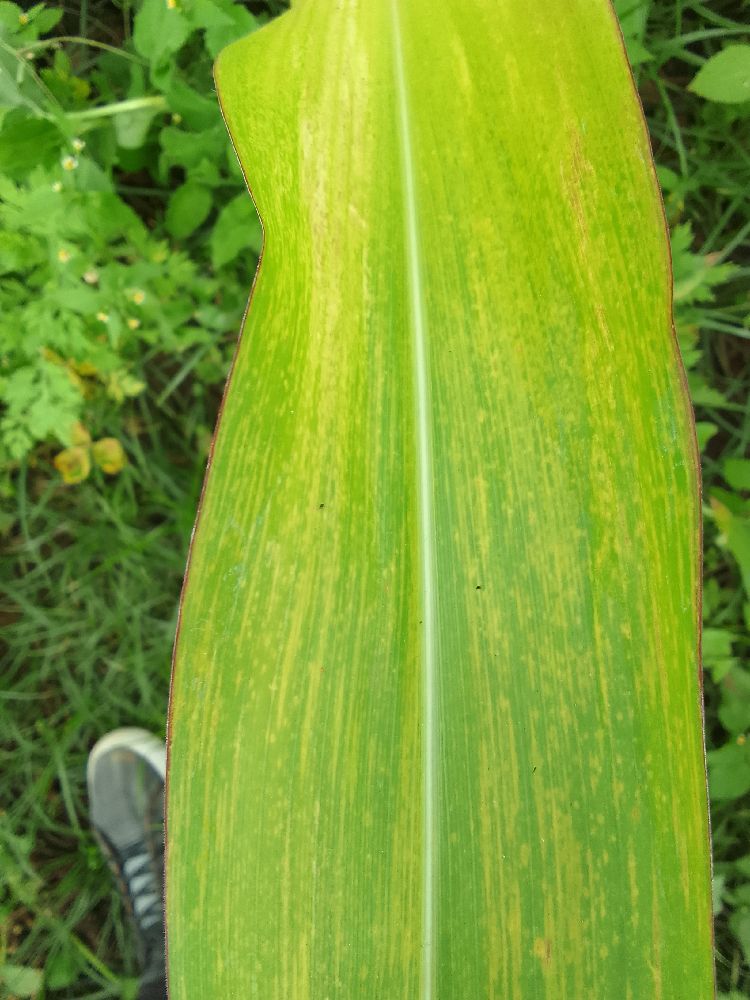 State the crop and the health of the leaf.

maize, maize lethal necrosis
